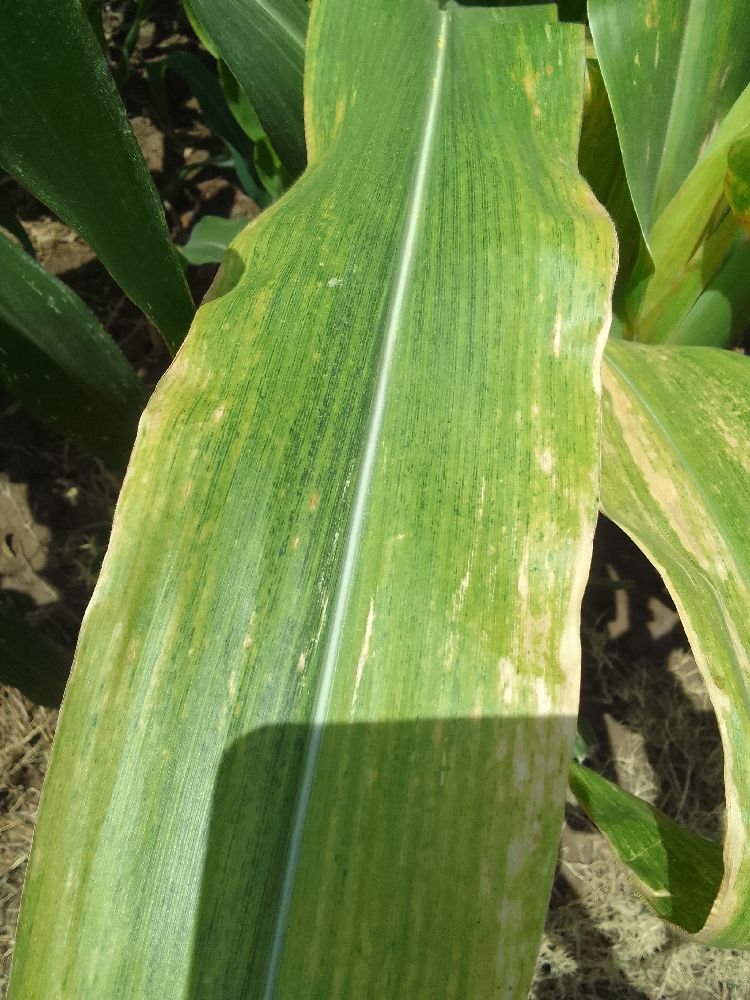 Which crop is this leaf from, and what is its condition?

maize, maize lethal necrosis
